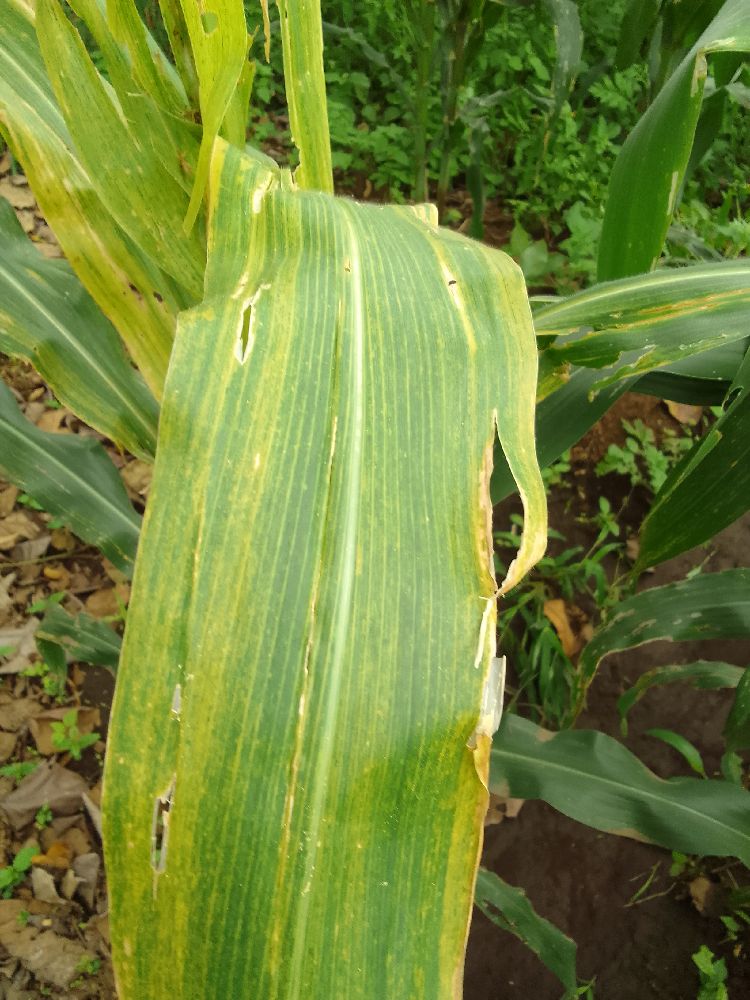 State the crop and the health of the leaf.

maize, maize lethal necrosis
